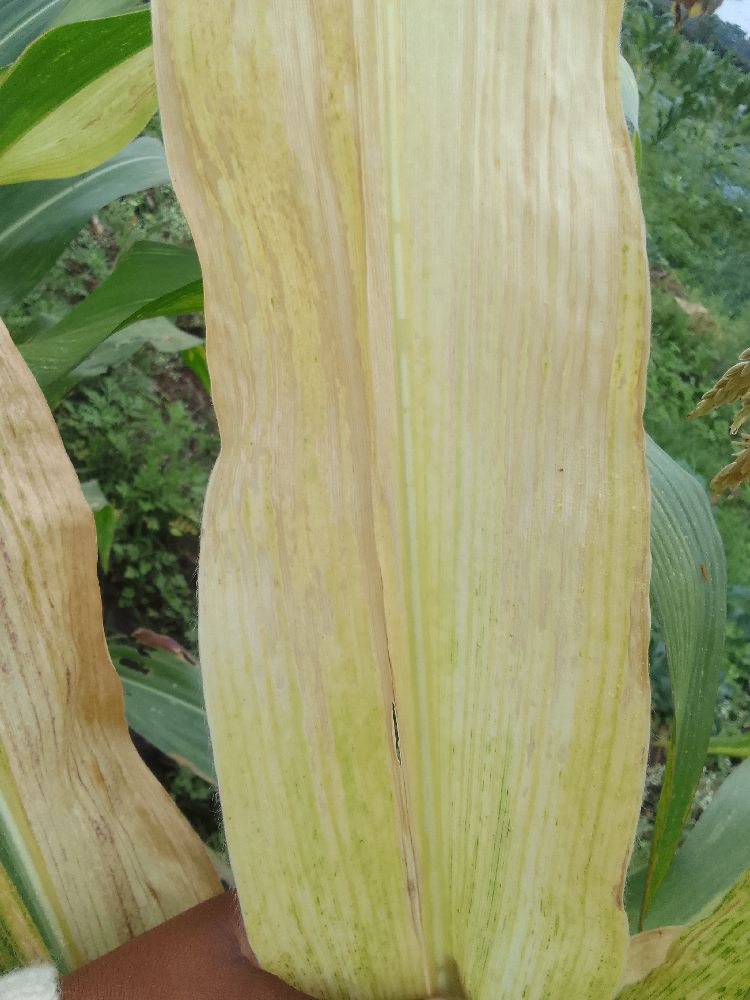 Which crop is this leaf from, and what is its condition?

maize, maize lethal necrosis
